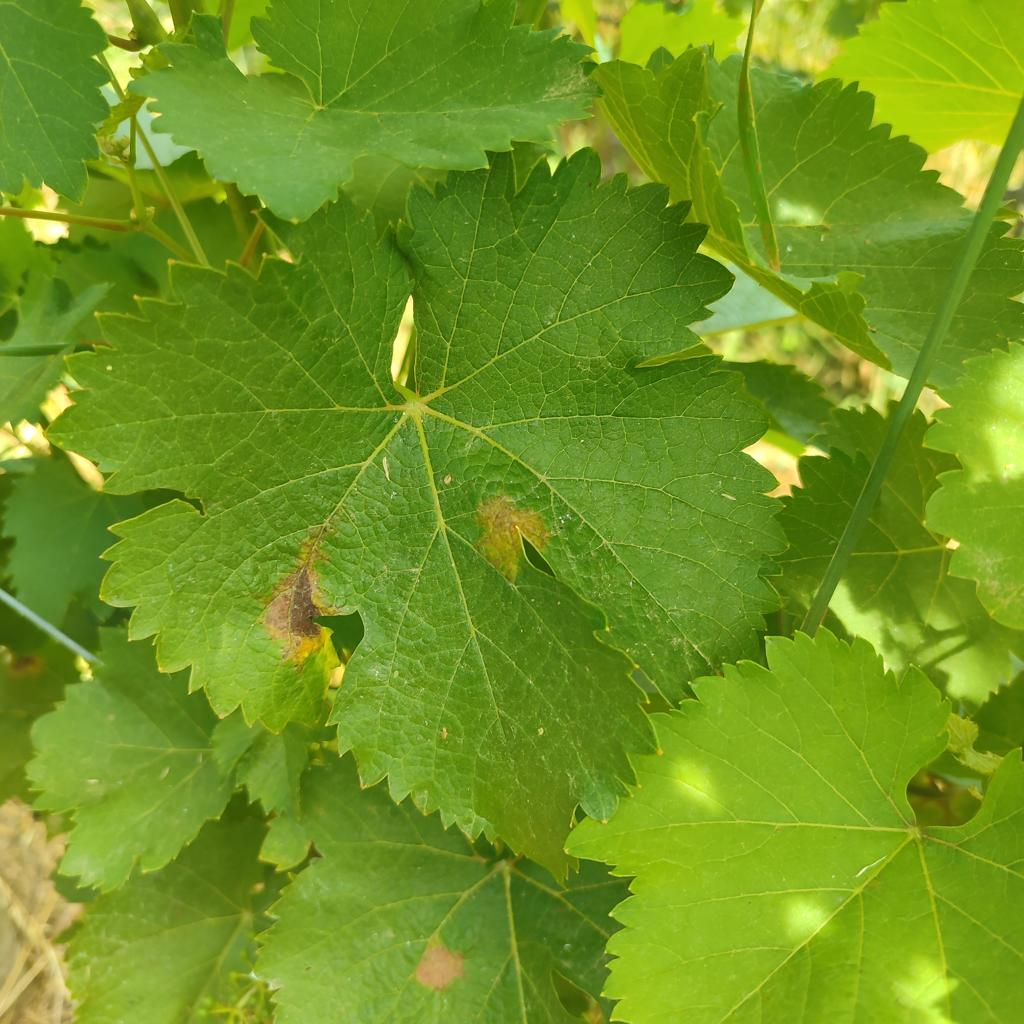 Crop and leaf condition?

grapevine, downy mildew
